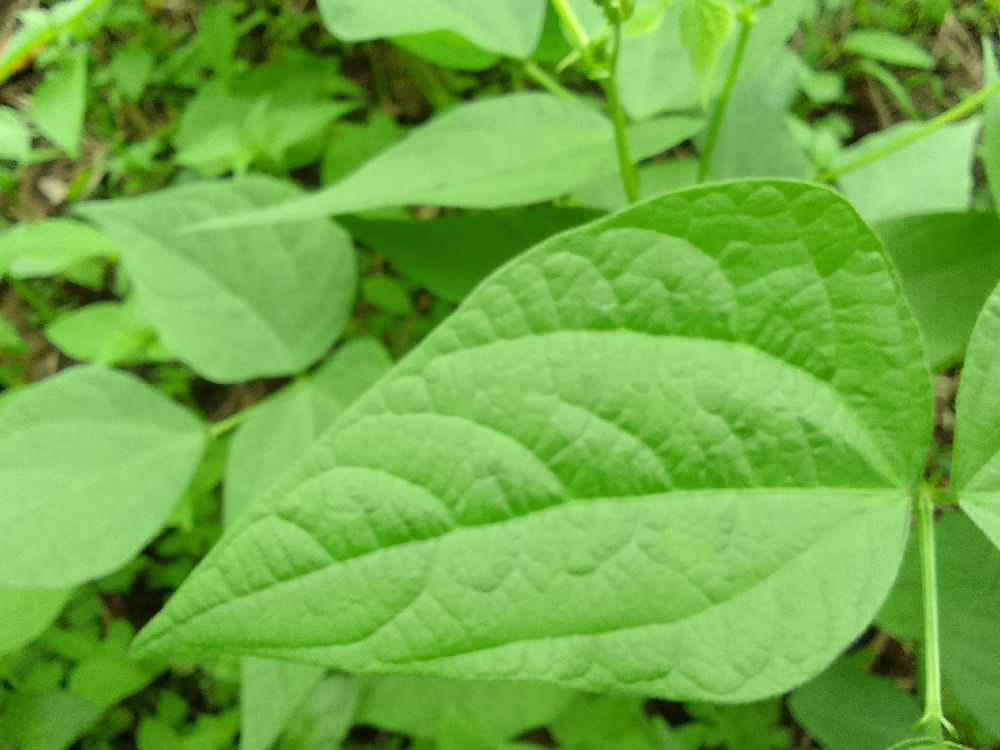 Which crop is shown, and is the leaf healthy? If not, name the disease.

common bean, healthy
